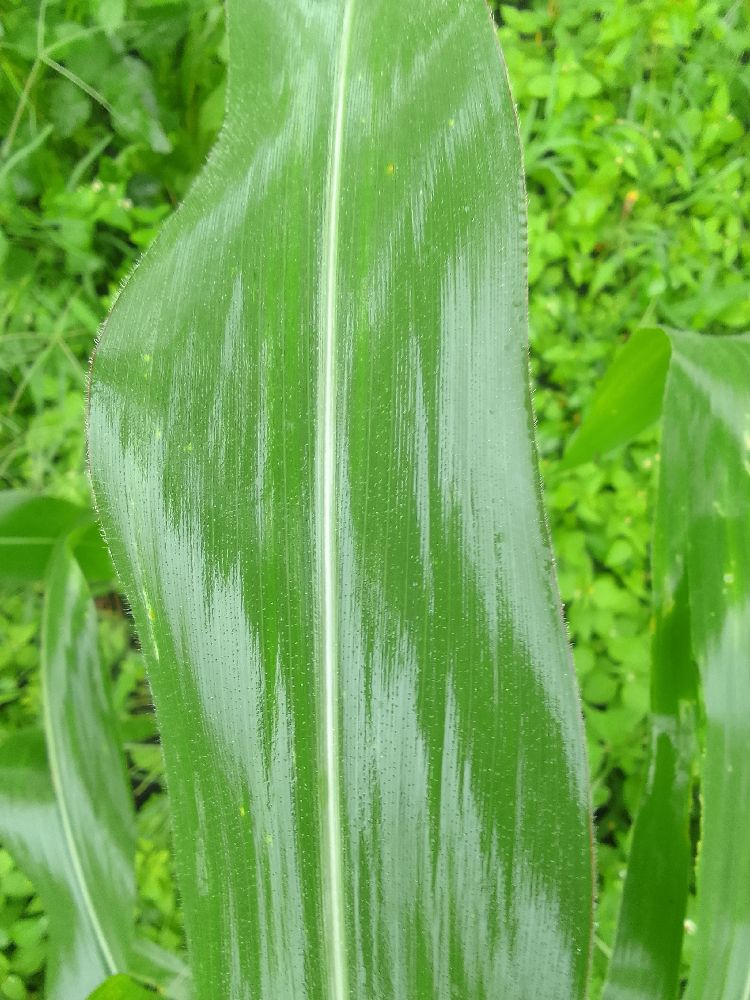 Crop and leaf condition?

maize, healthy
